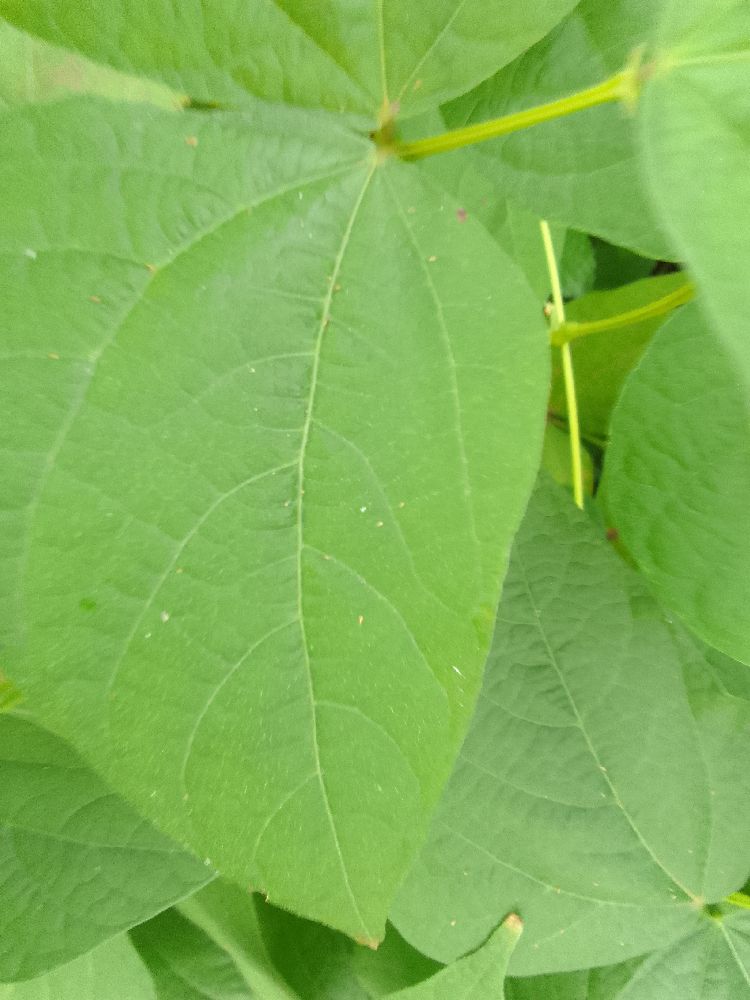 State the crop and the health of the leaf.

common bean, healthy
